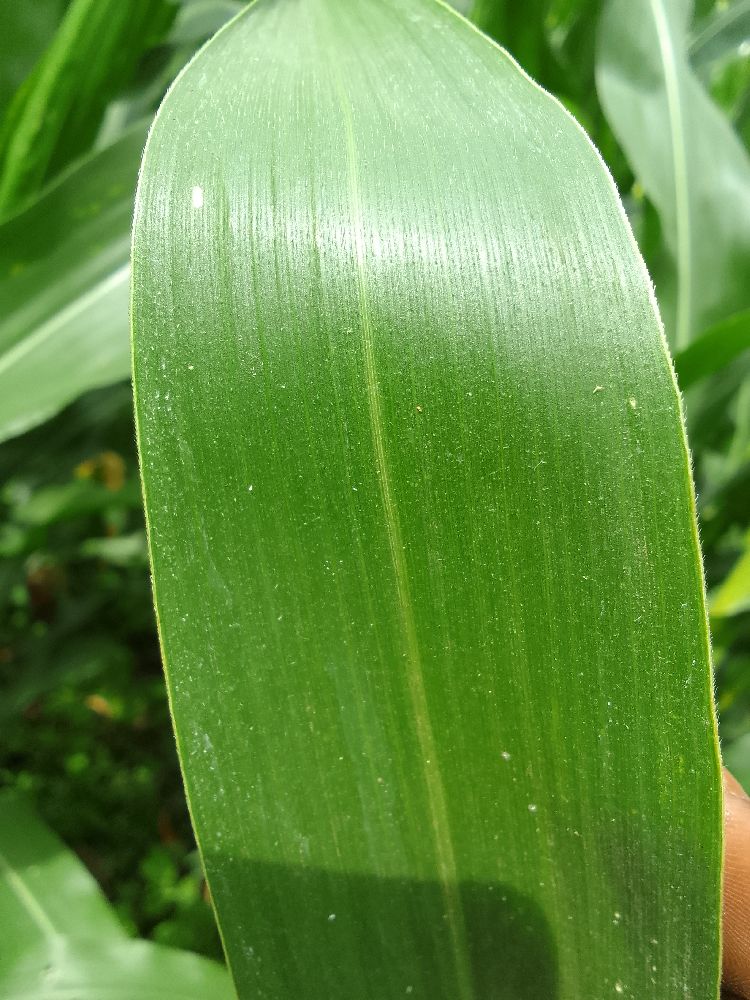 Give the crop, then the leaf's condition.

maize, healthy
